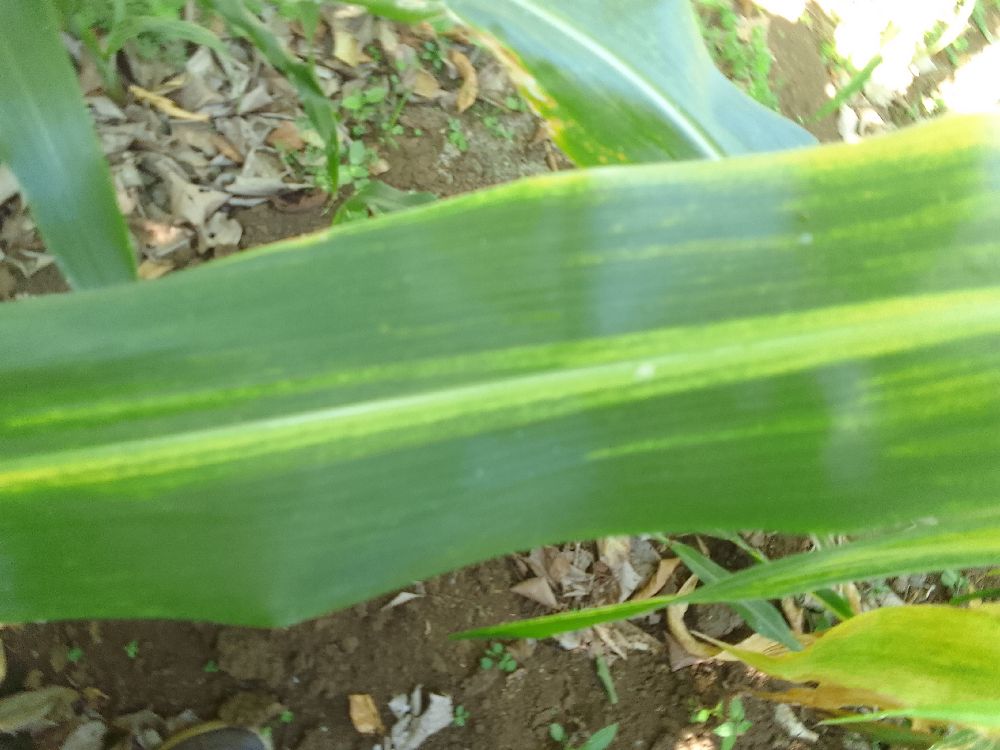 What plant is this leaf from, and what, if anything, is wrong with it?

maize, maize lethal necrosis
